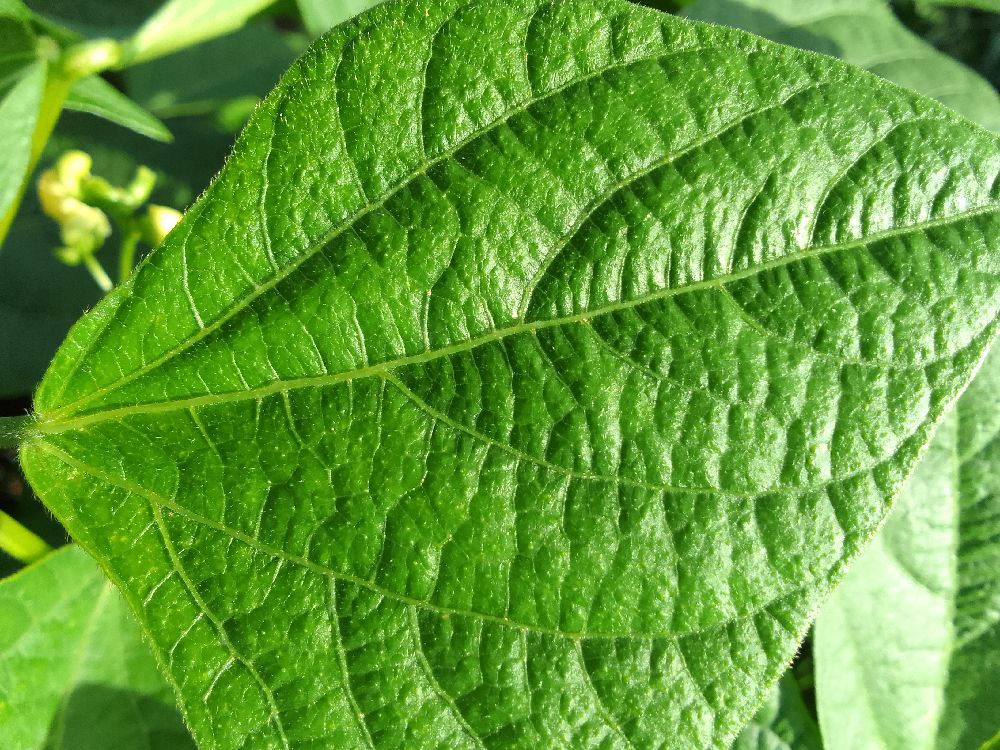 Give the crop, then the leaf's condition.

common bean, healthy
